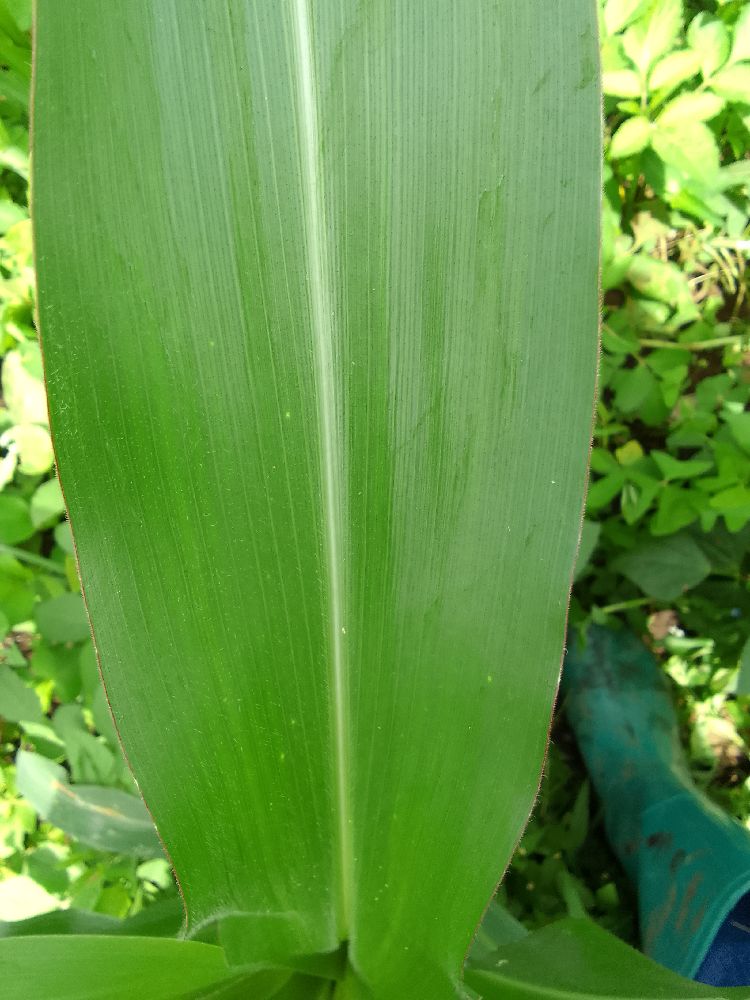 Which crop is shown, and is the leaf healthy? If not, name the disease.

maize, healthy
